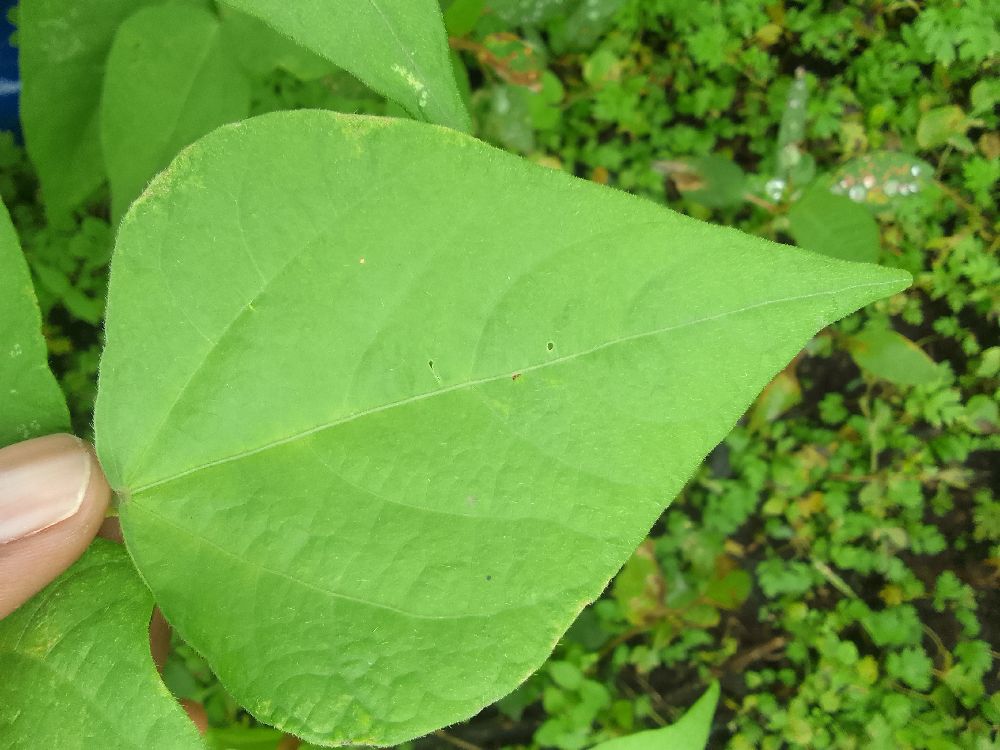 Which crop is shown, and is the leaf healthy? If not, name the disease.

common bean, healthy
